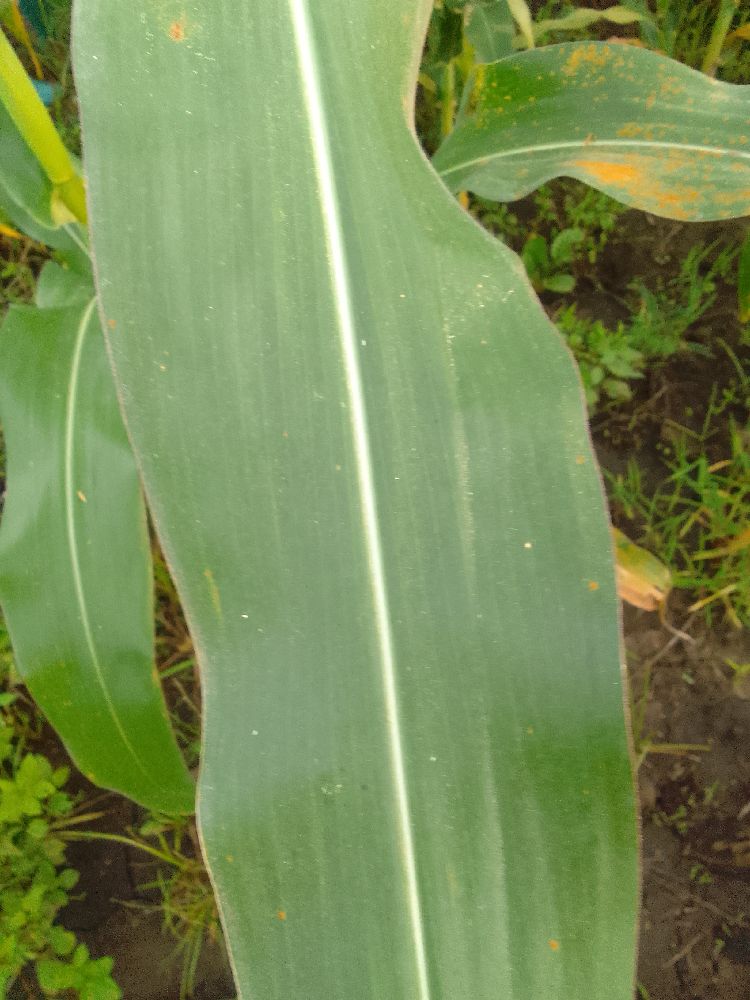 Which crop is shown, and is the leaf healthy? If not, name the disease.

maize, healthy
